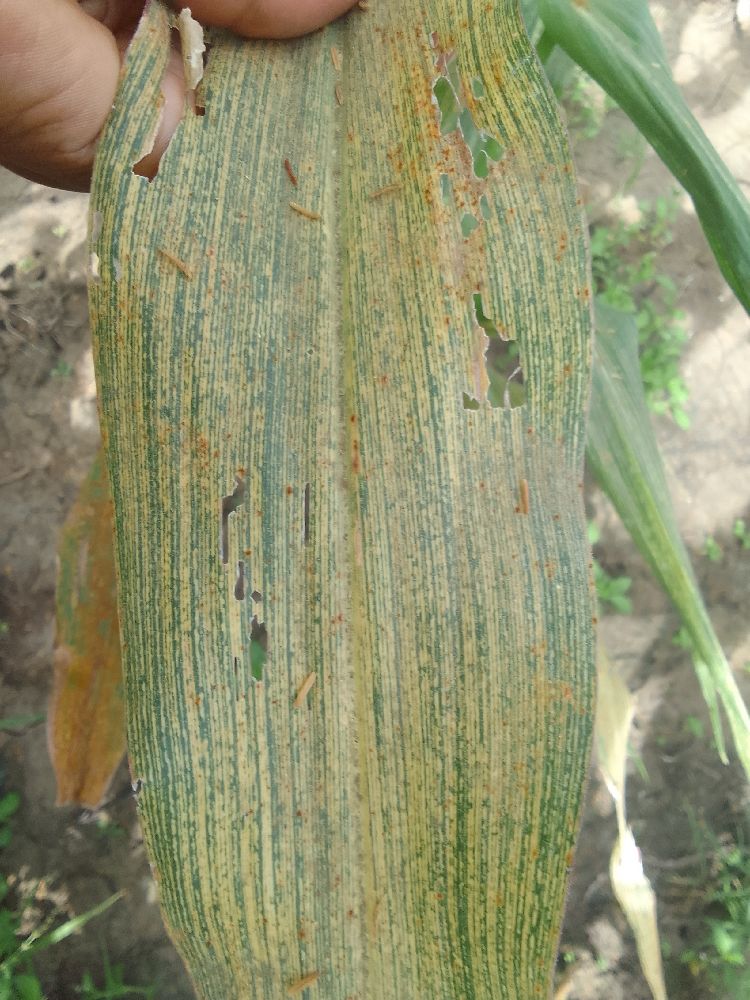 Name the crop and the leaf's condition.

maize, maize streak virus
